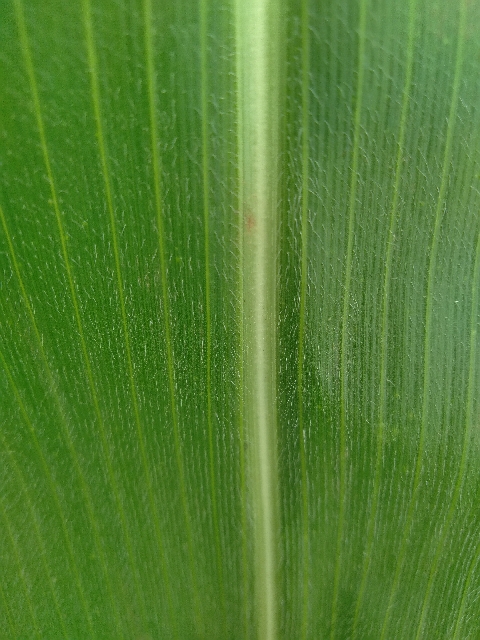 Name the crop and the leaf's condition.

maize, healthy
